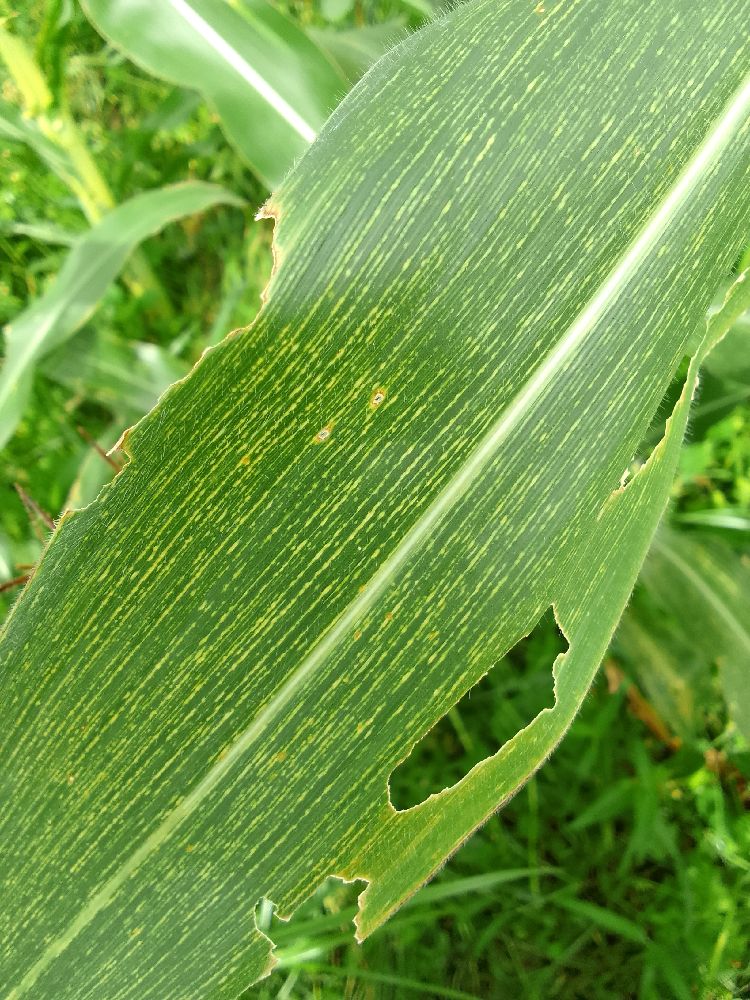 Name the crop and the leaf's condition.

maize, maize streak virus
